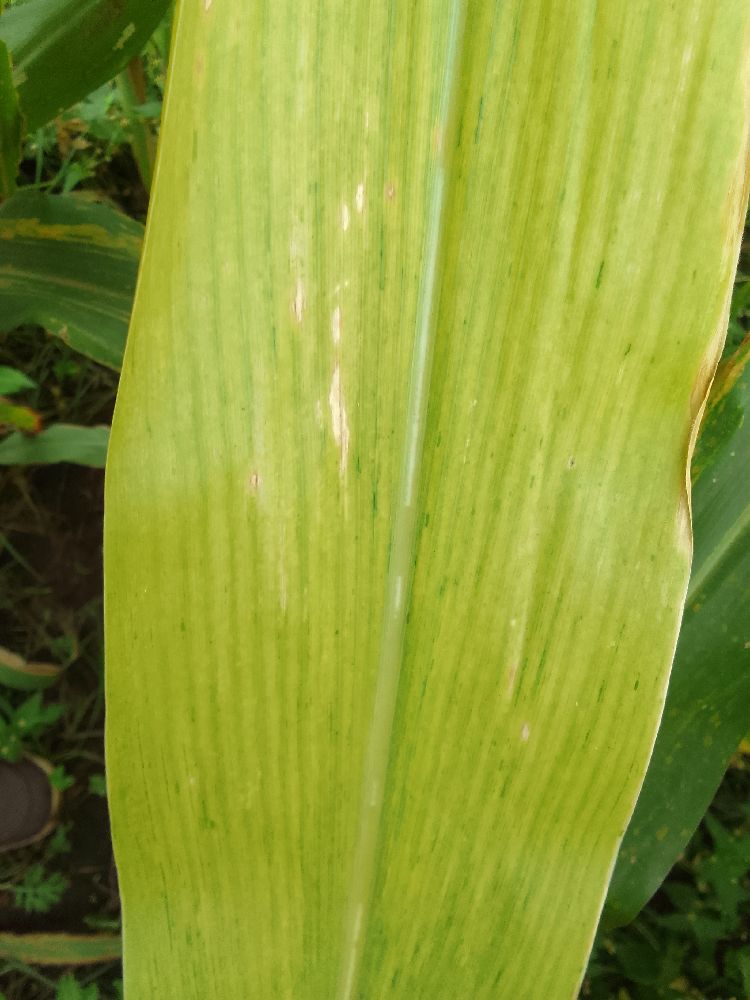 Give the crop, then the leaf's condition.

maize, maize lethal necrosis
